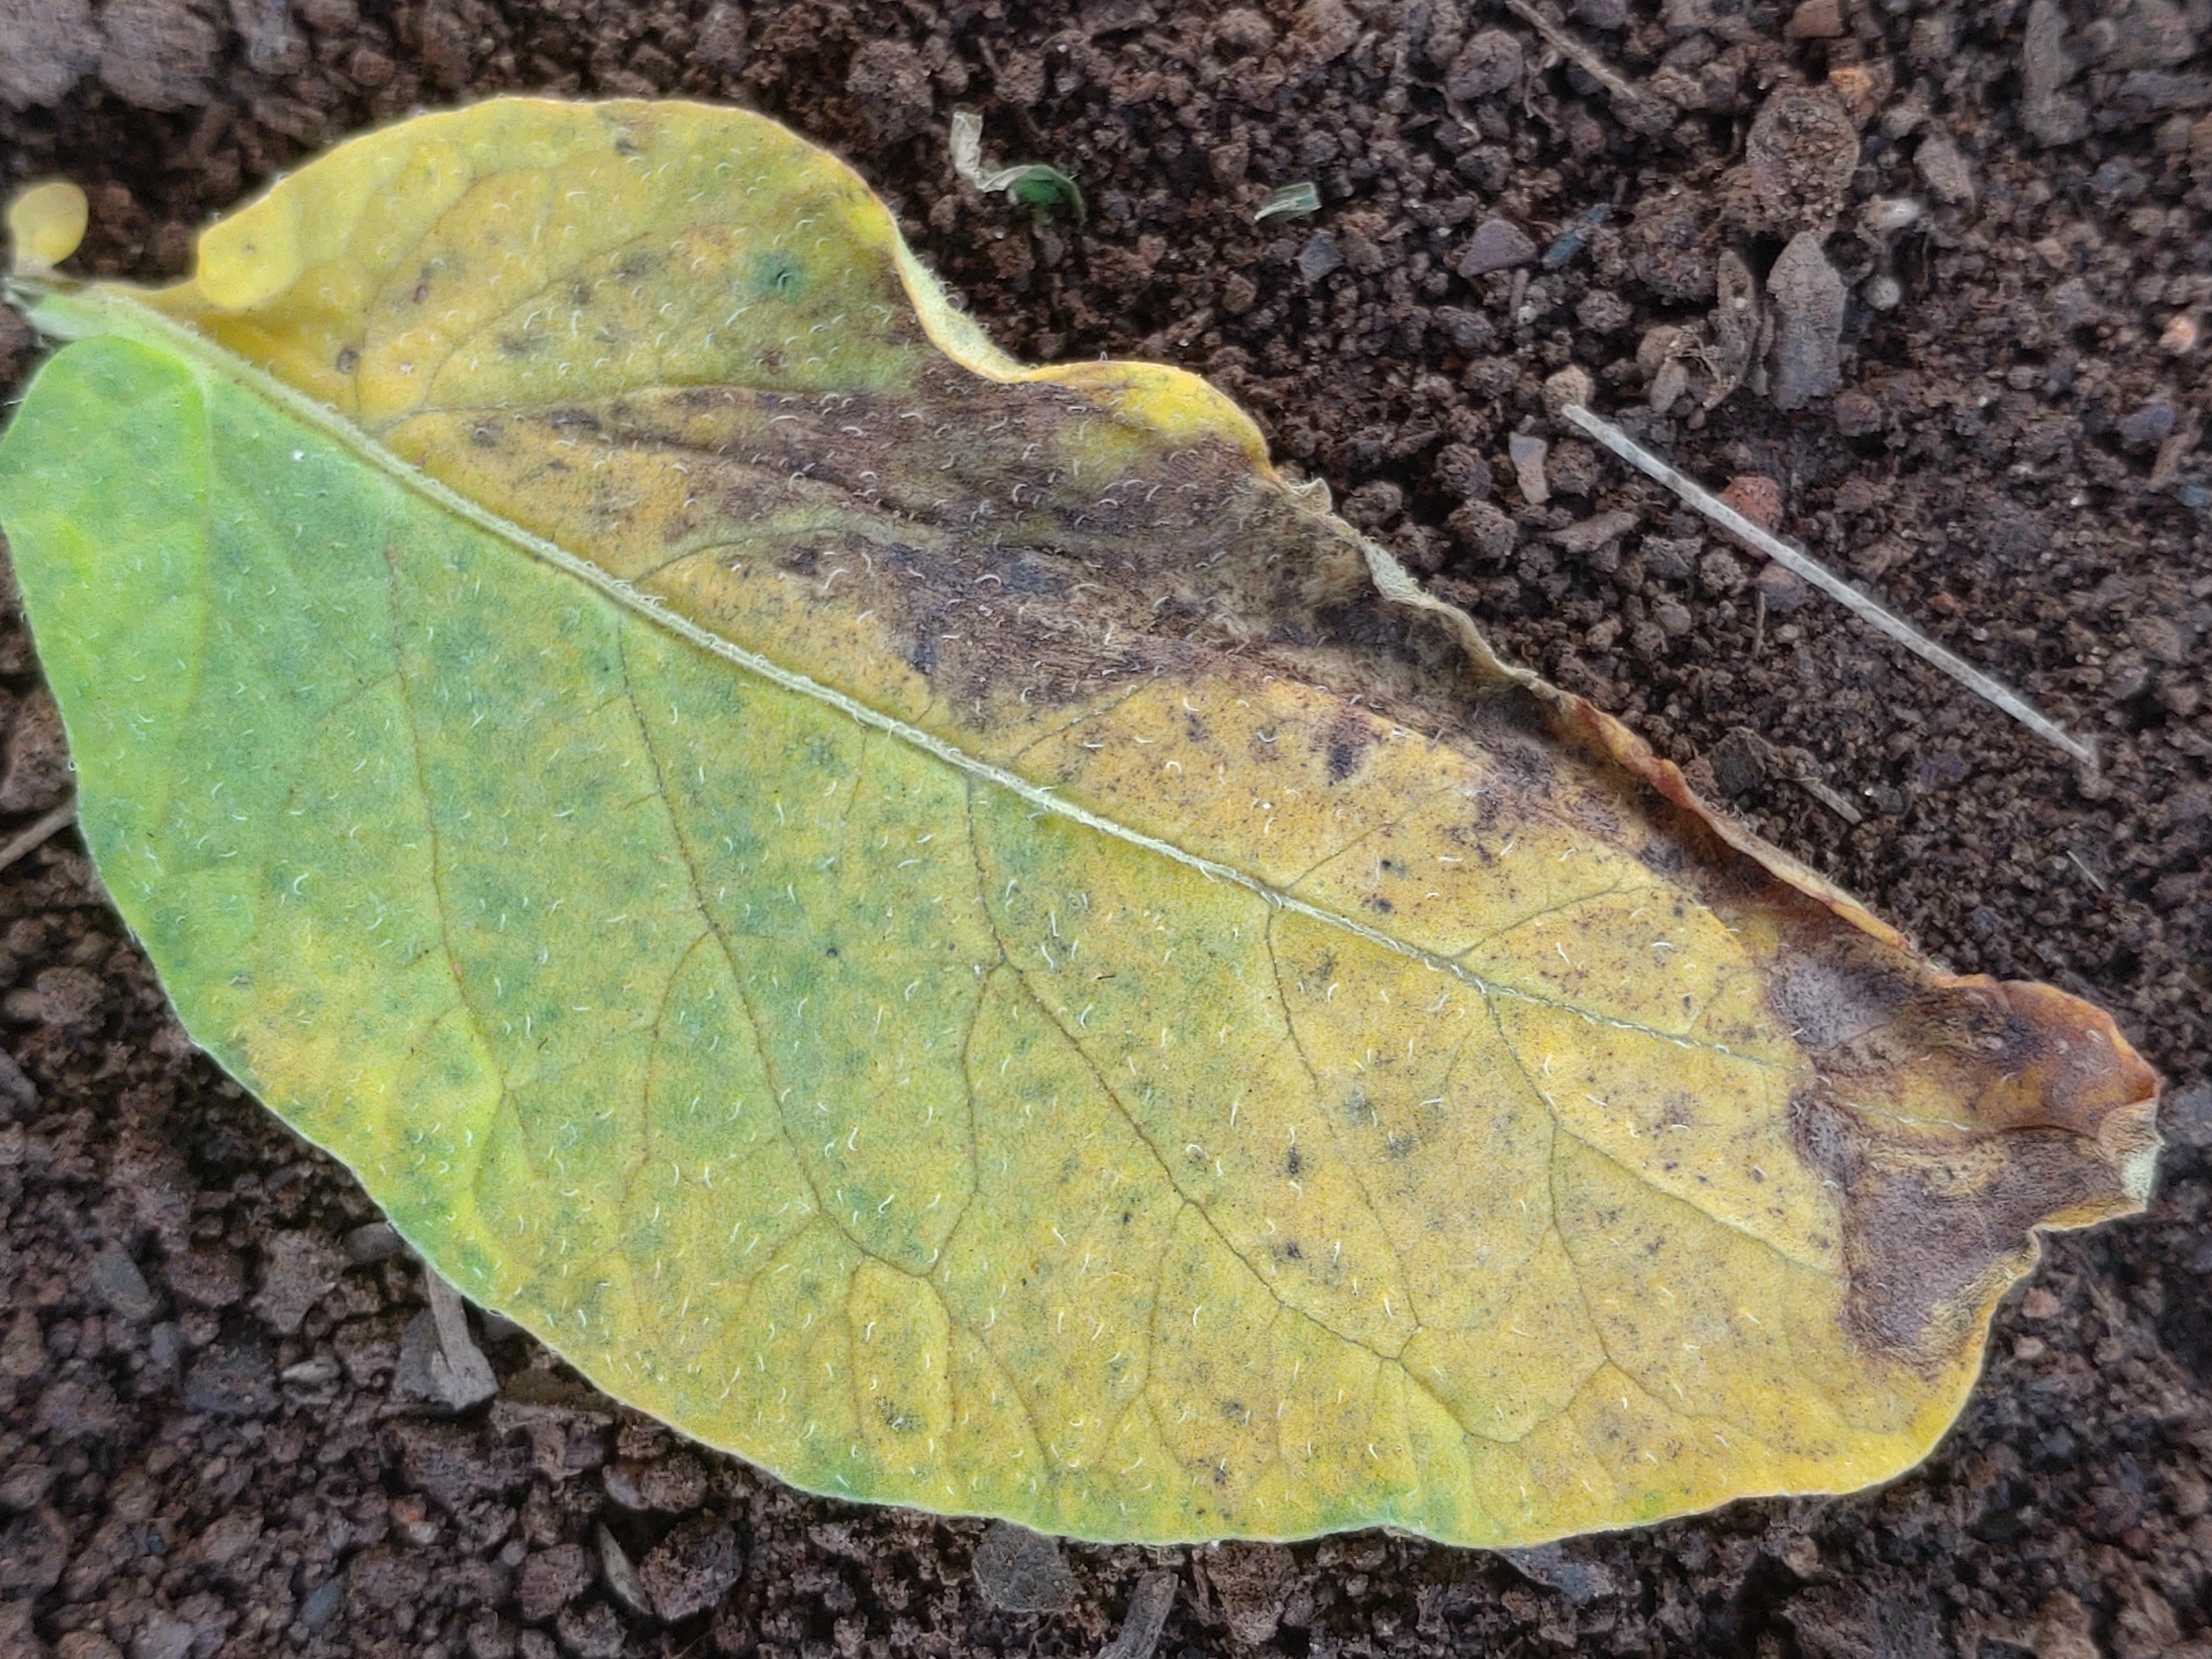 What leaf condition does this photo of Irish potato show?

late blight
